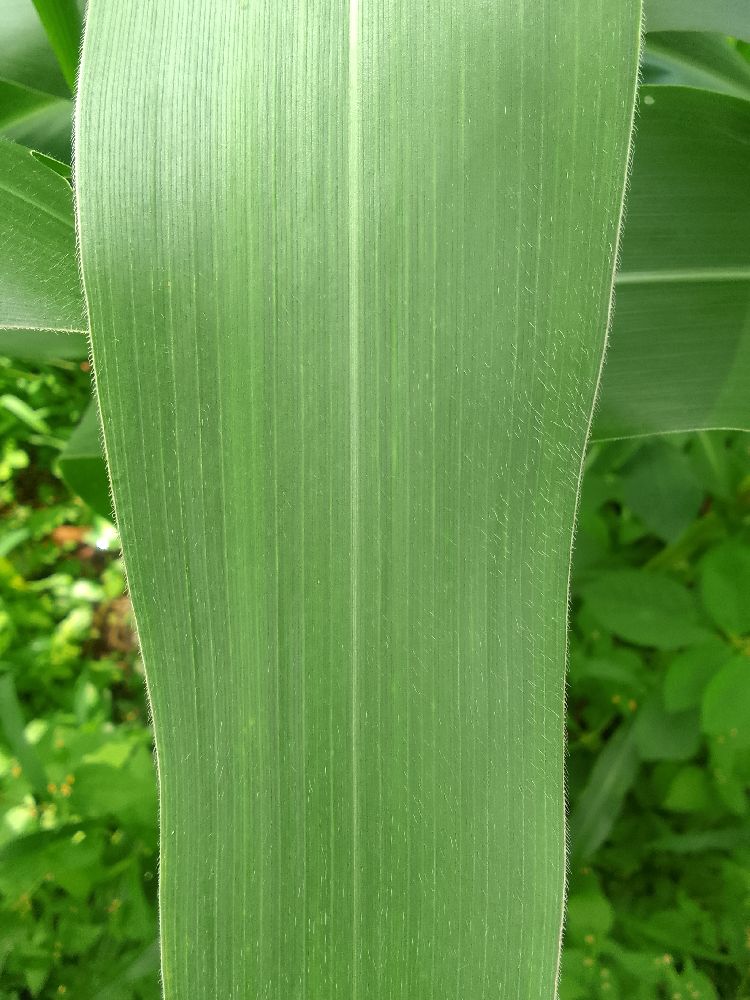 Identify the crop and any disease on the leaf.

maize, healthy
